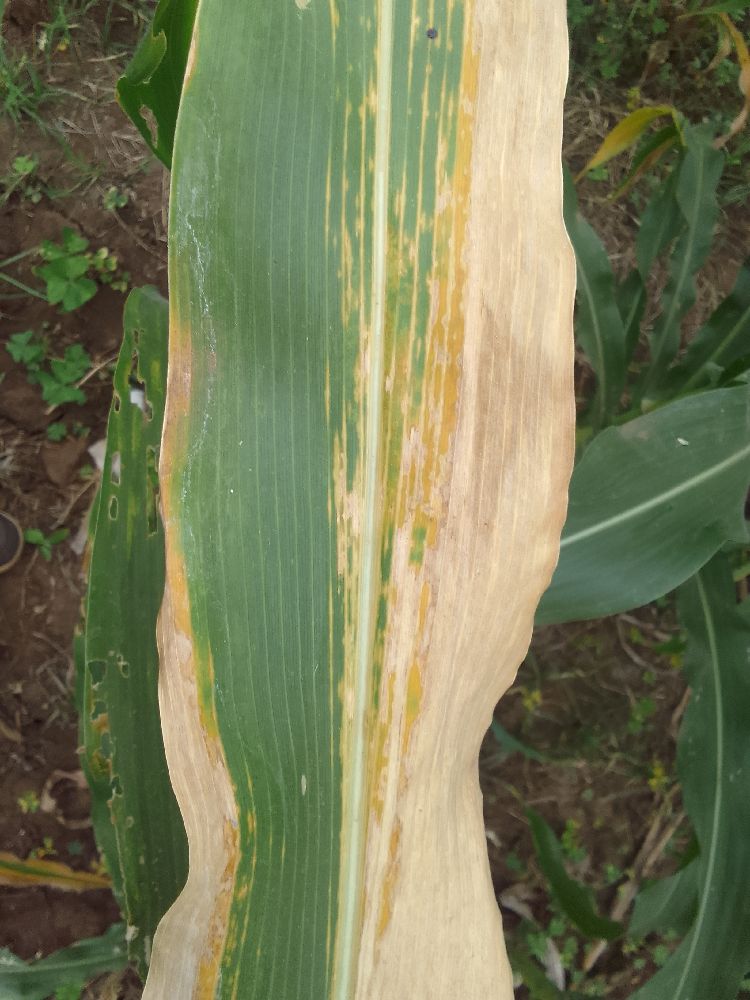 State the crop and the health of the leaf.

maize, maize lethal necrosis
